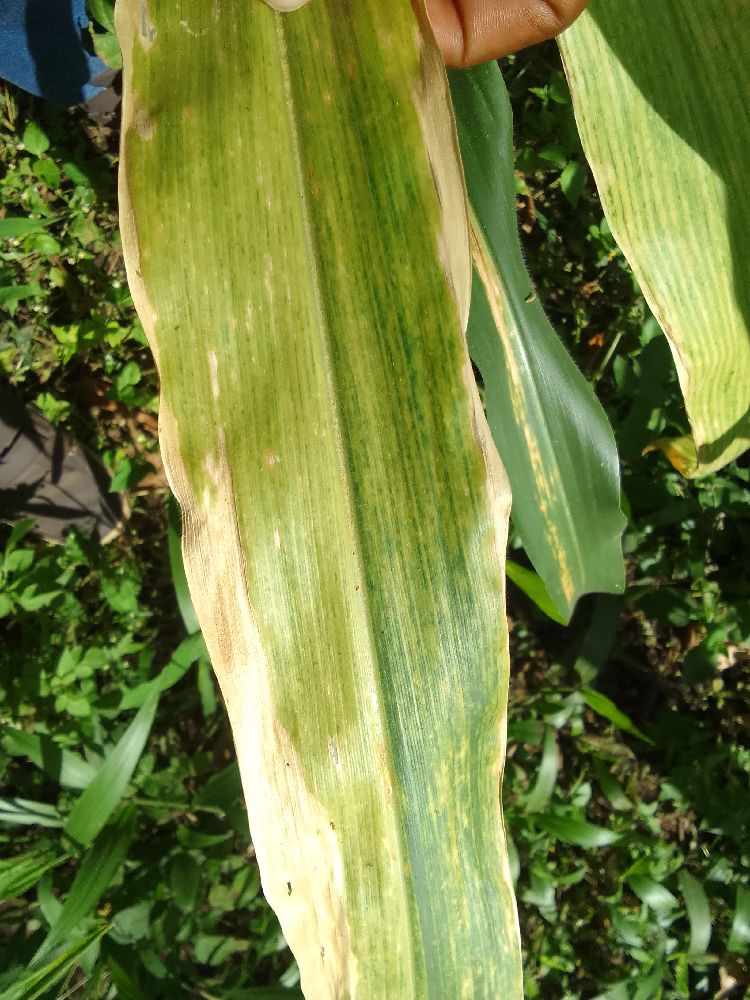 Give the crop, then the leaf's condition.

maize, maize lethal necrosis
